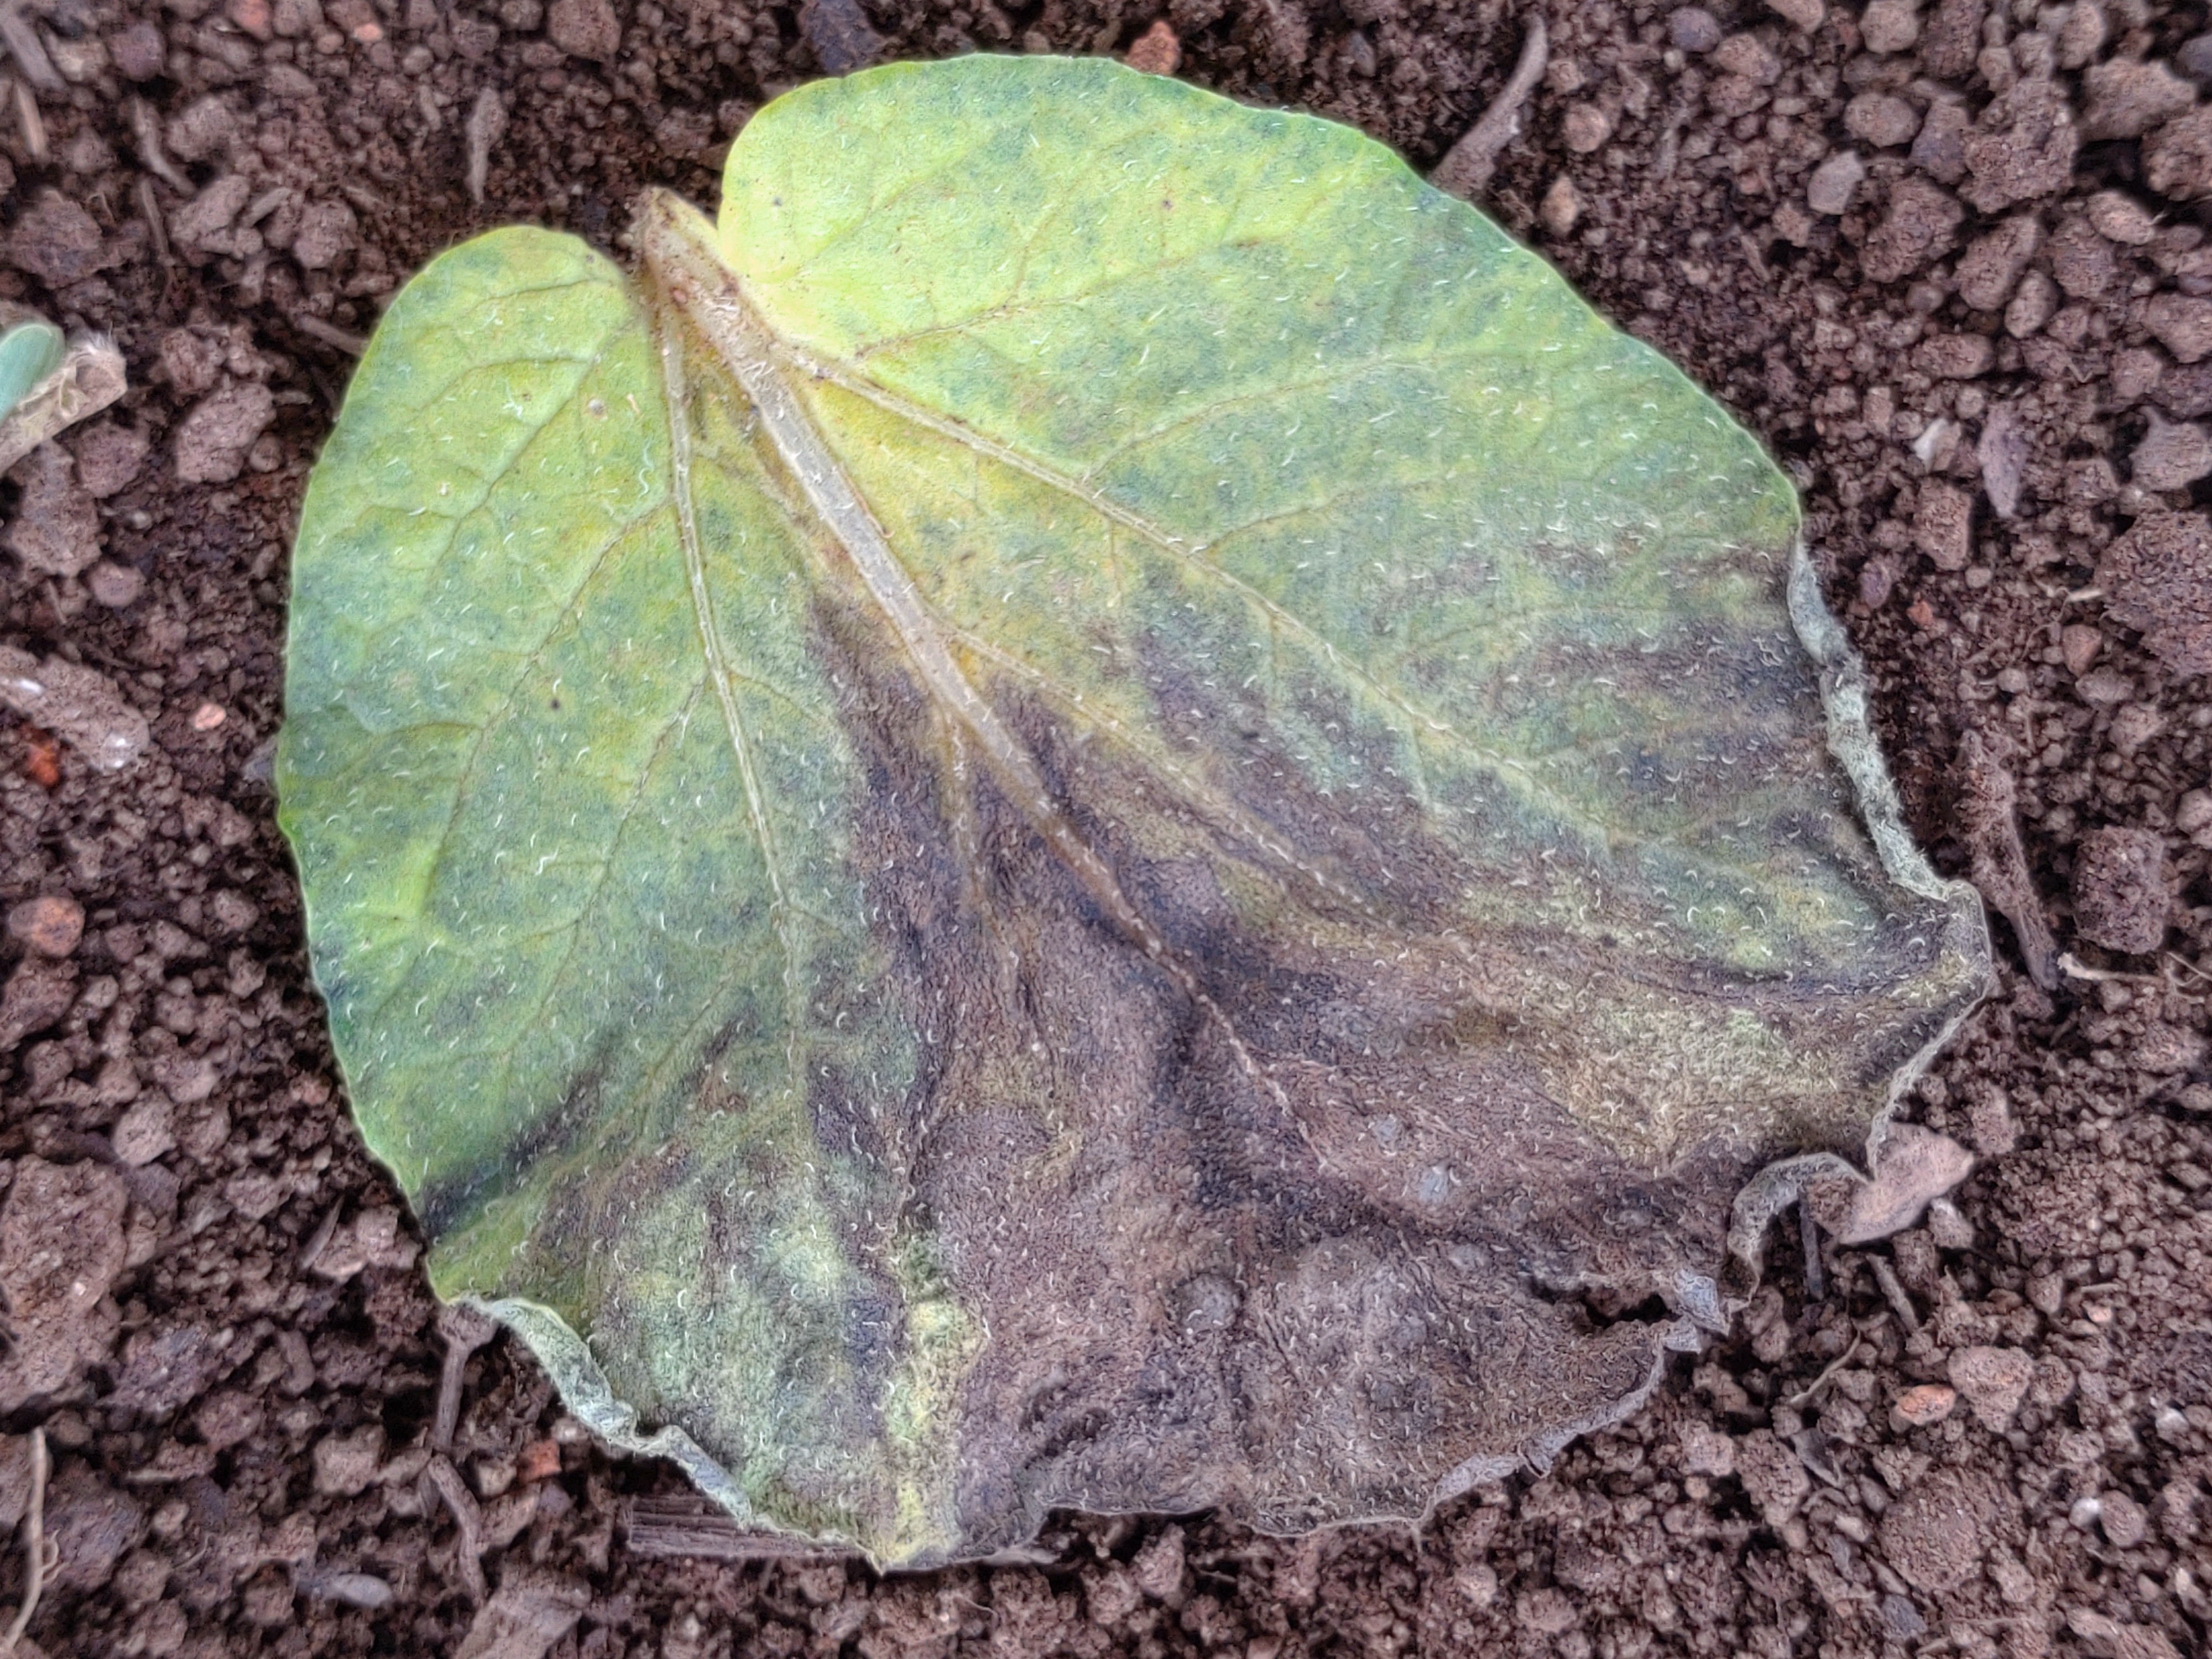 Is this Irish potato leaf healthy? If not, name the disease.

late blight
